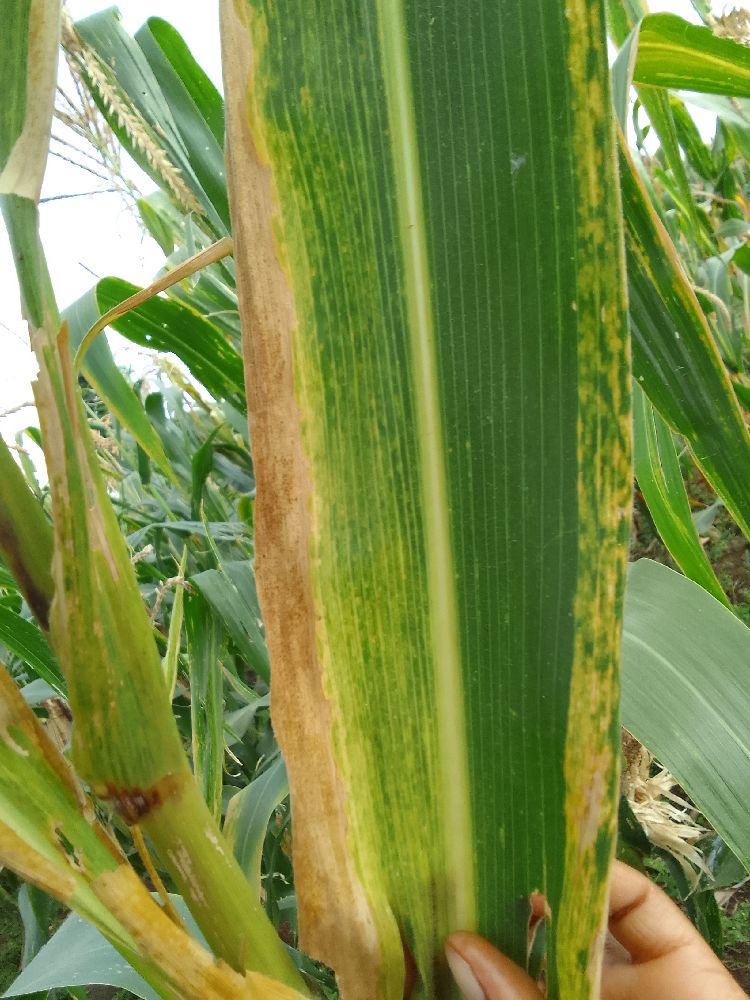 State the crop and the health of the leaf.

maize, maize lethal necrosis
